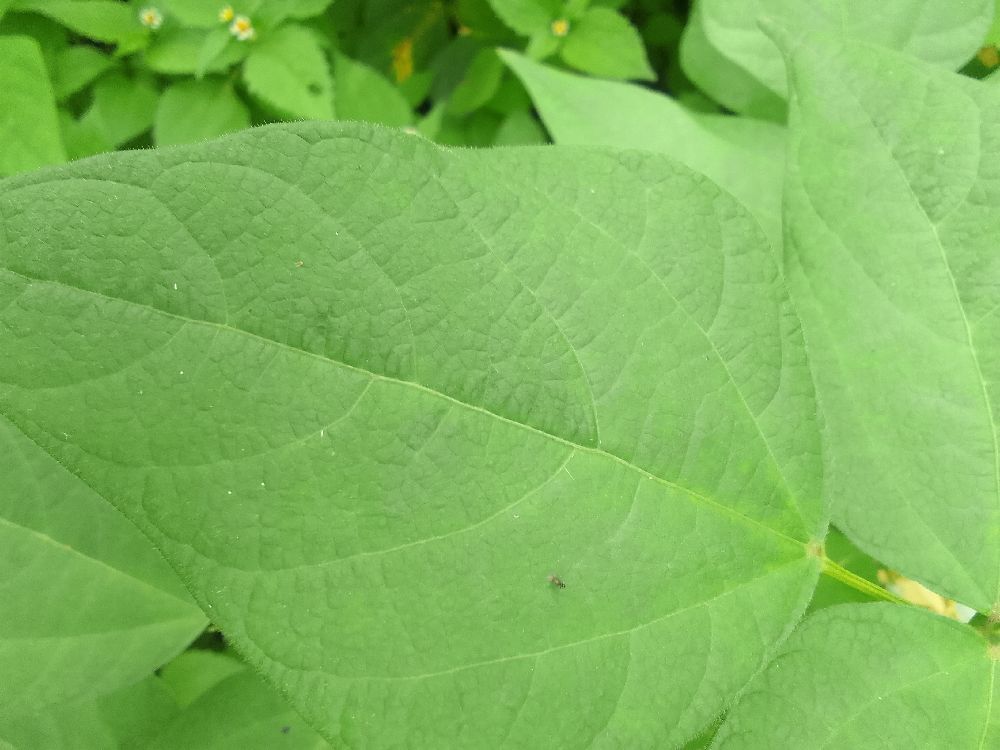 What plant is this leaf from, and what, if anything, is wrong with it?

common bean, healthy
